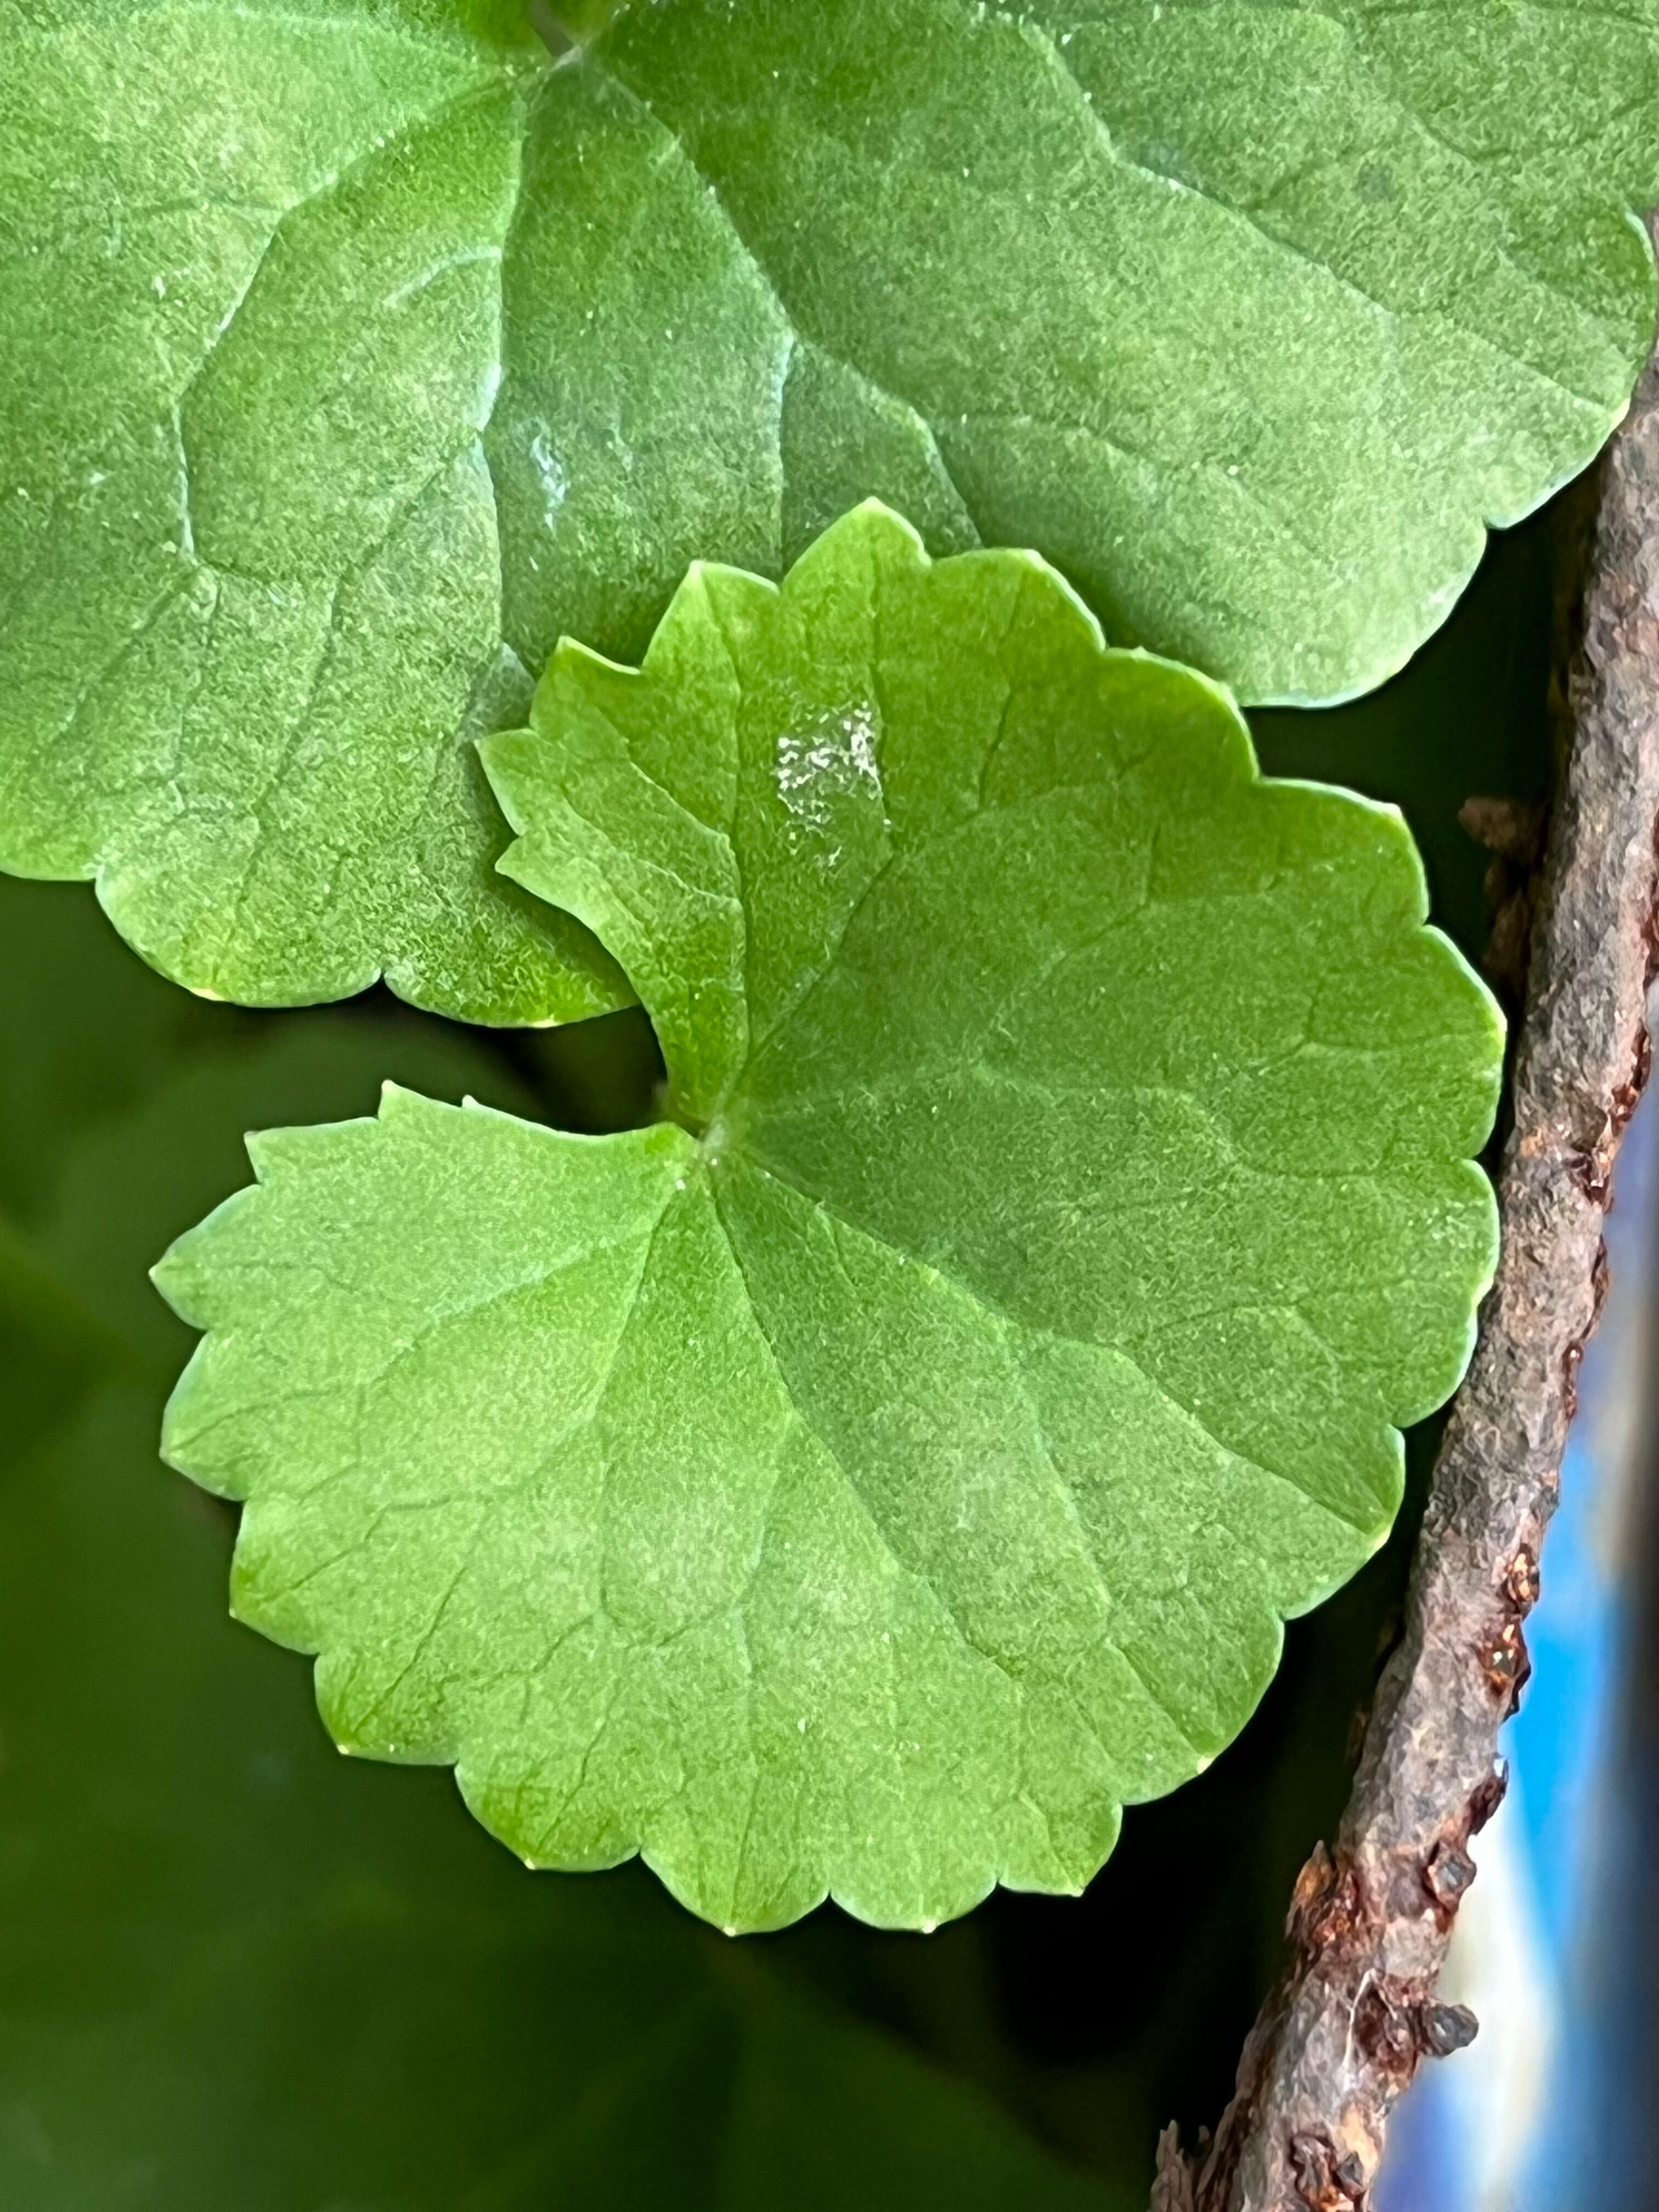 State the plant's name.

thankuni
